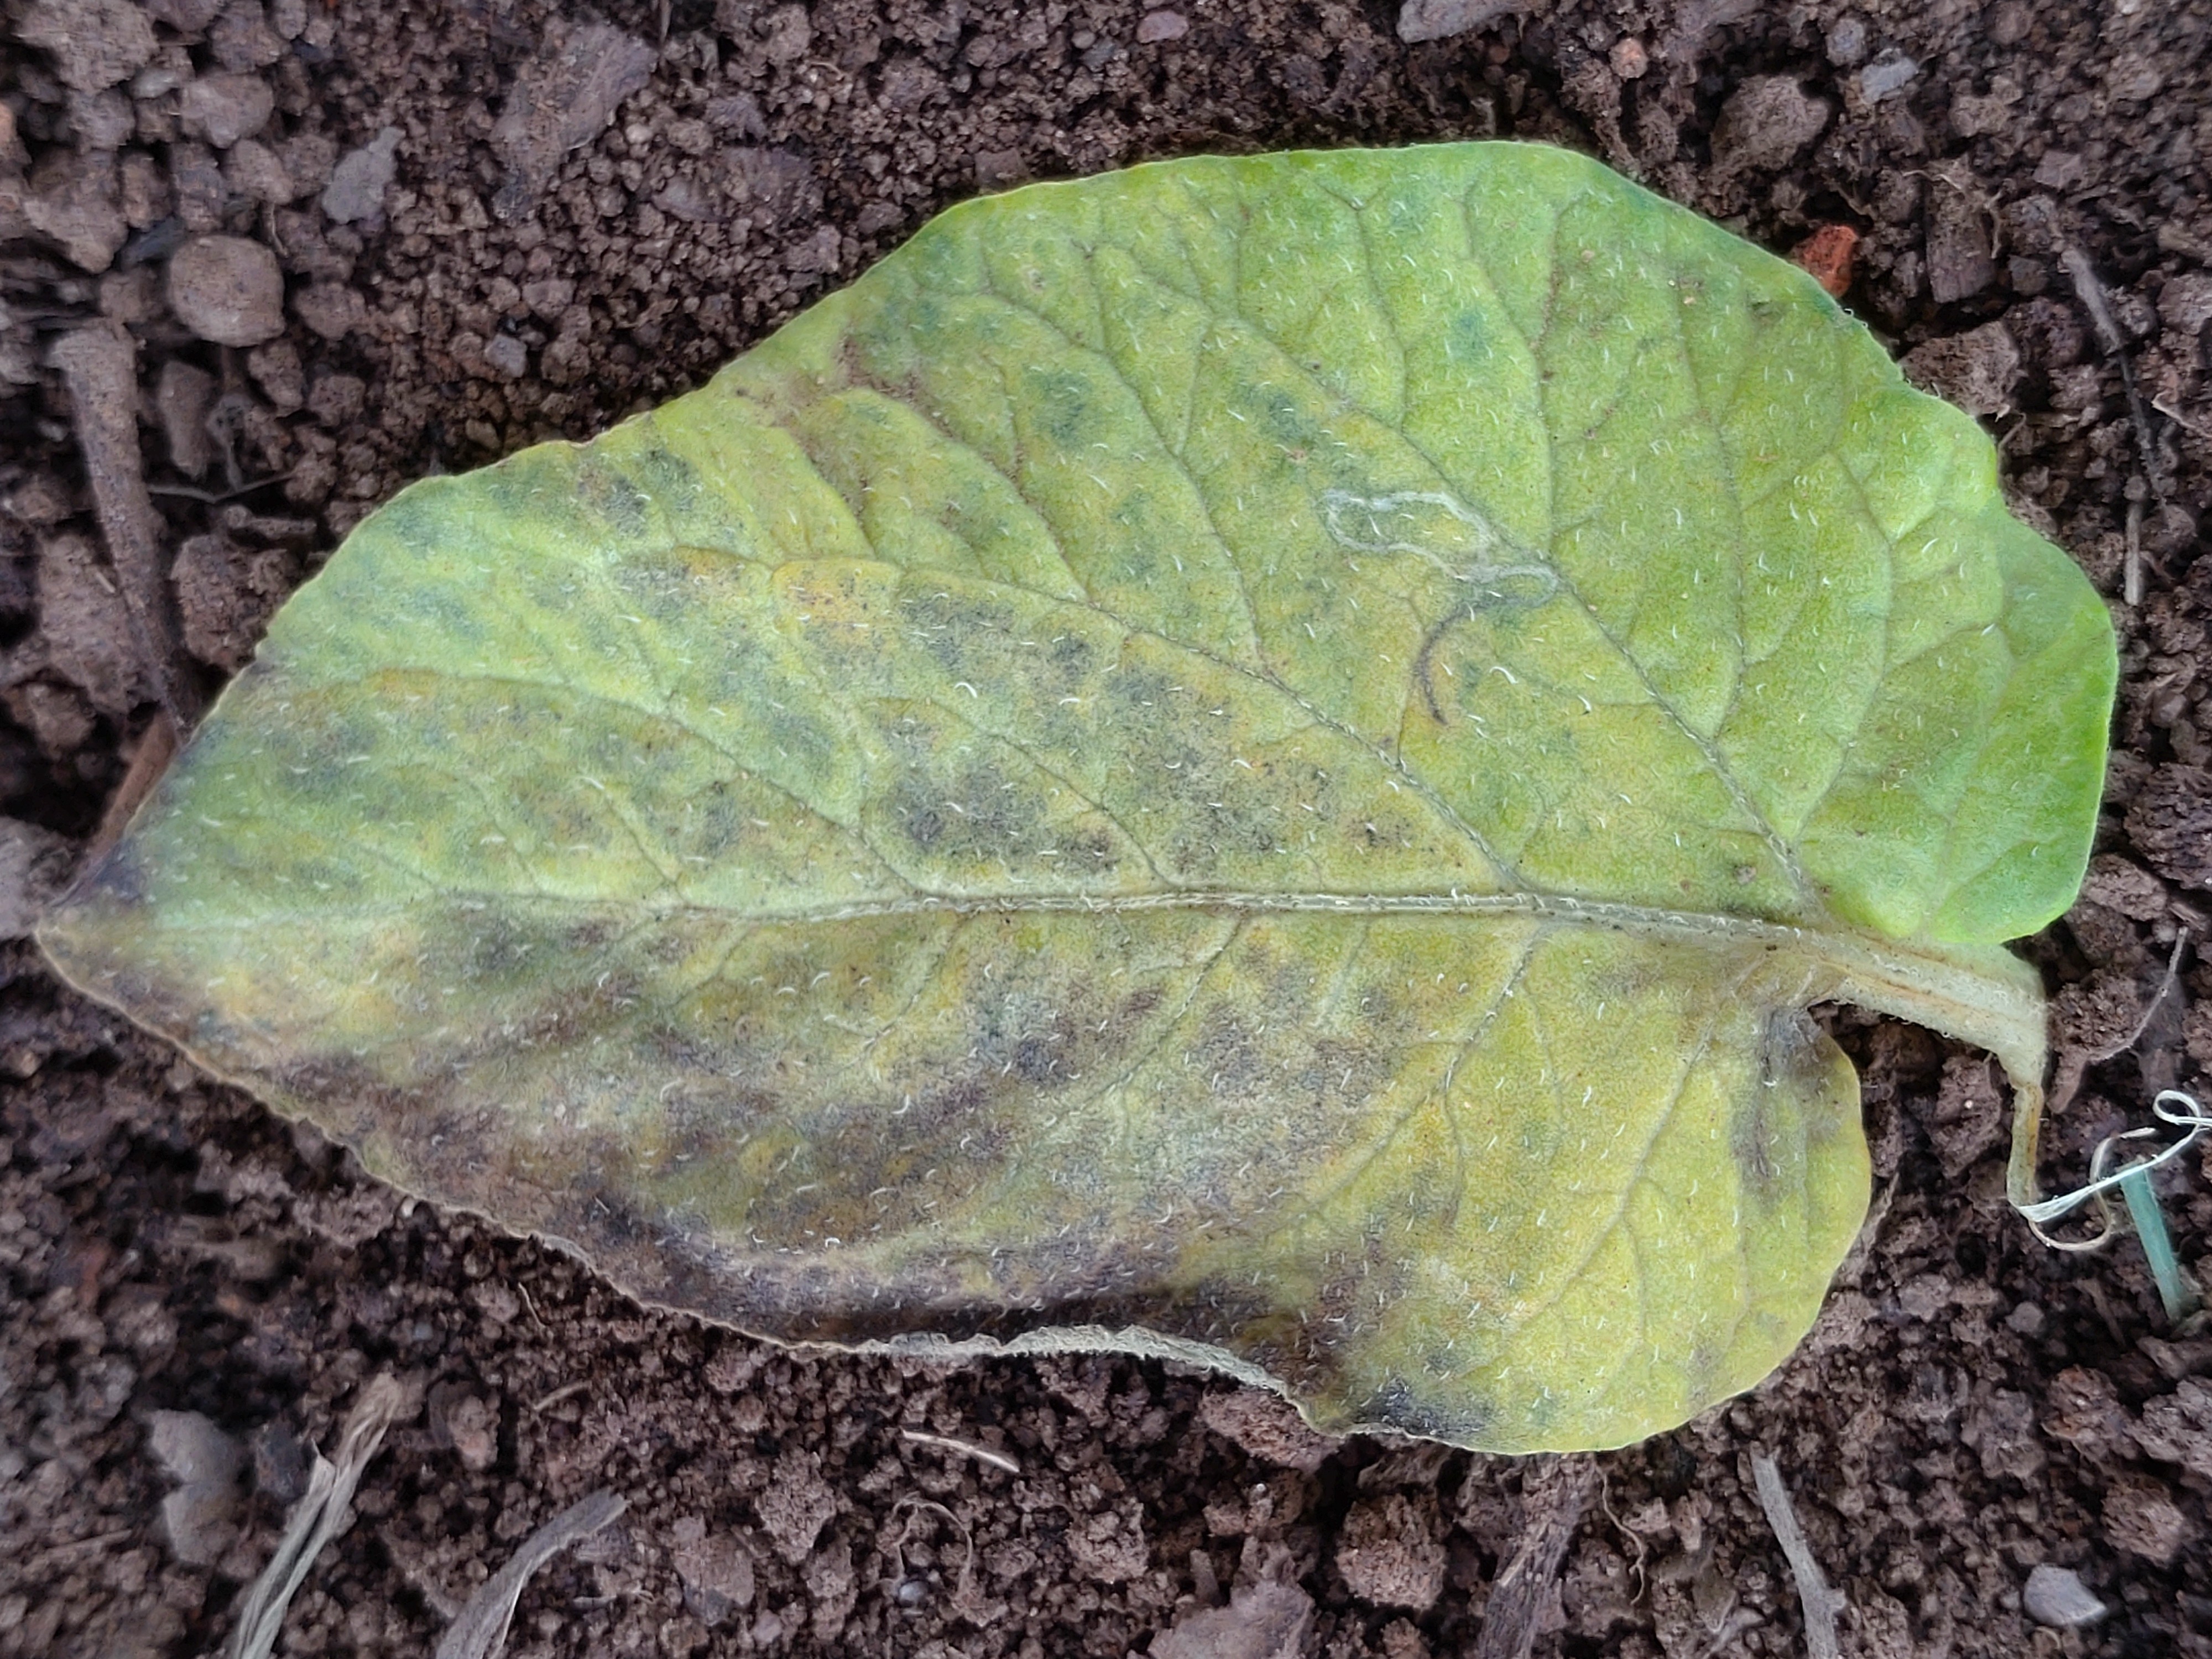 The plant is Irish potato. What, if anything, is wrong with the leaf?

late blight
